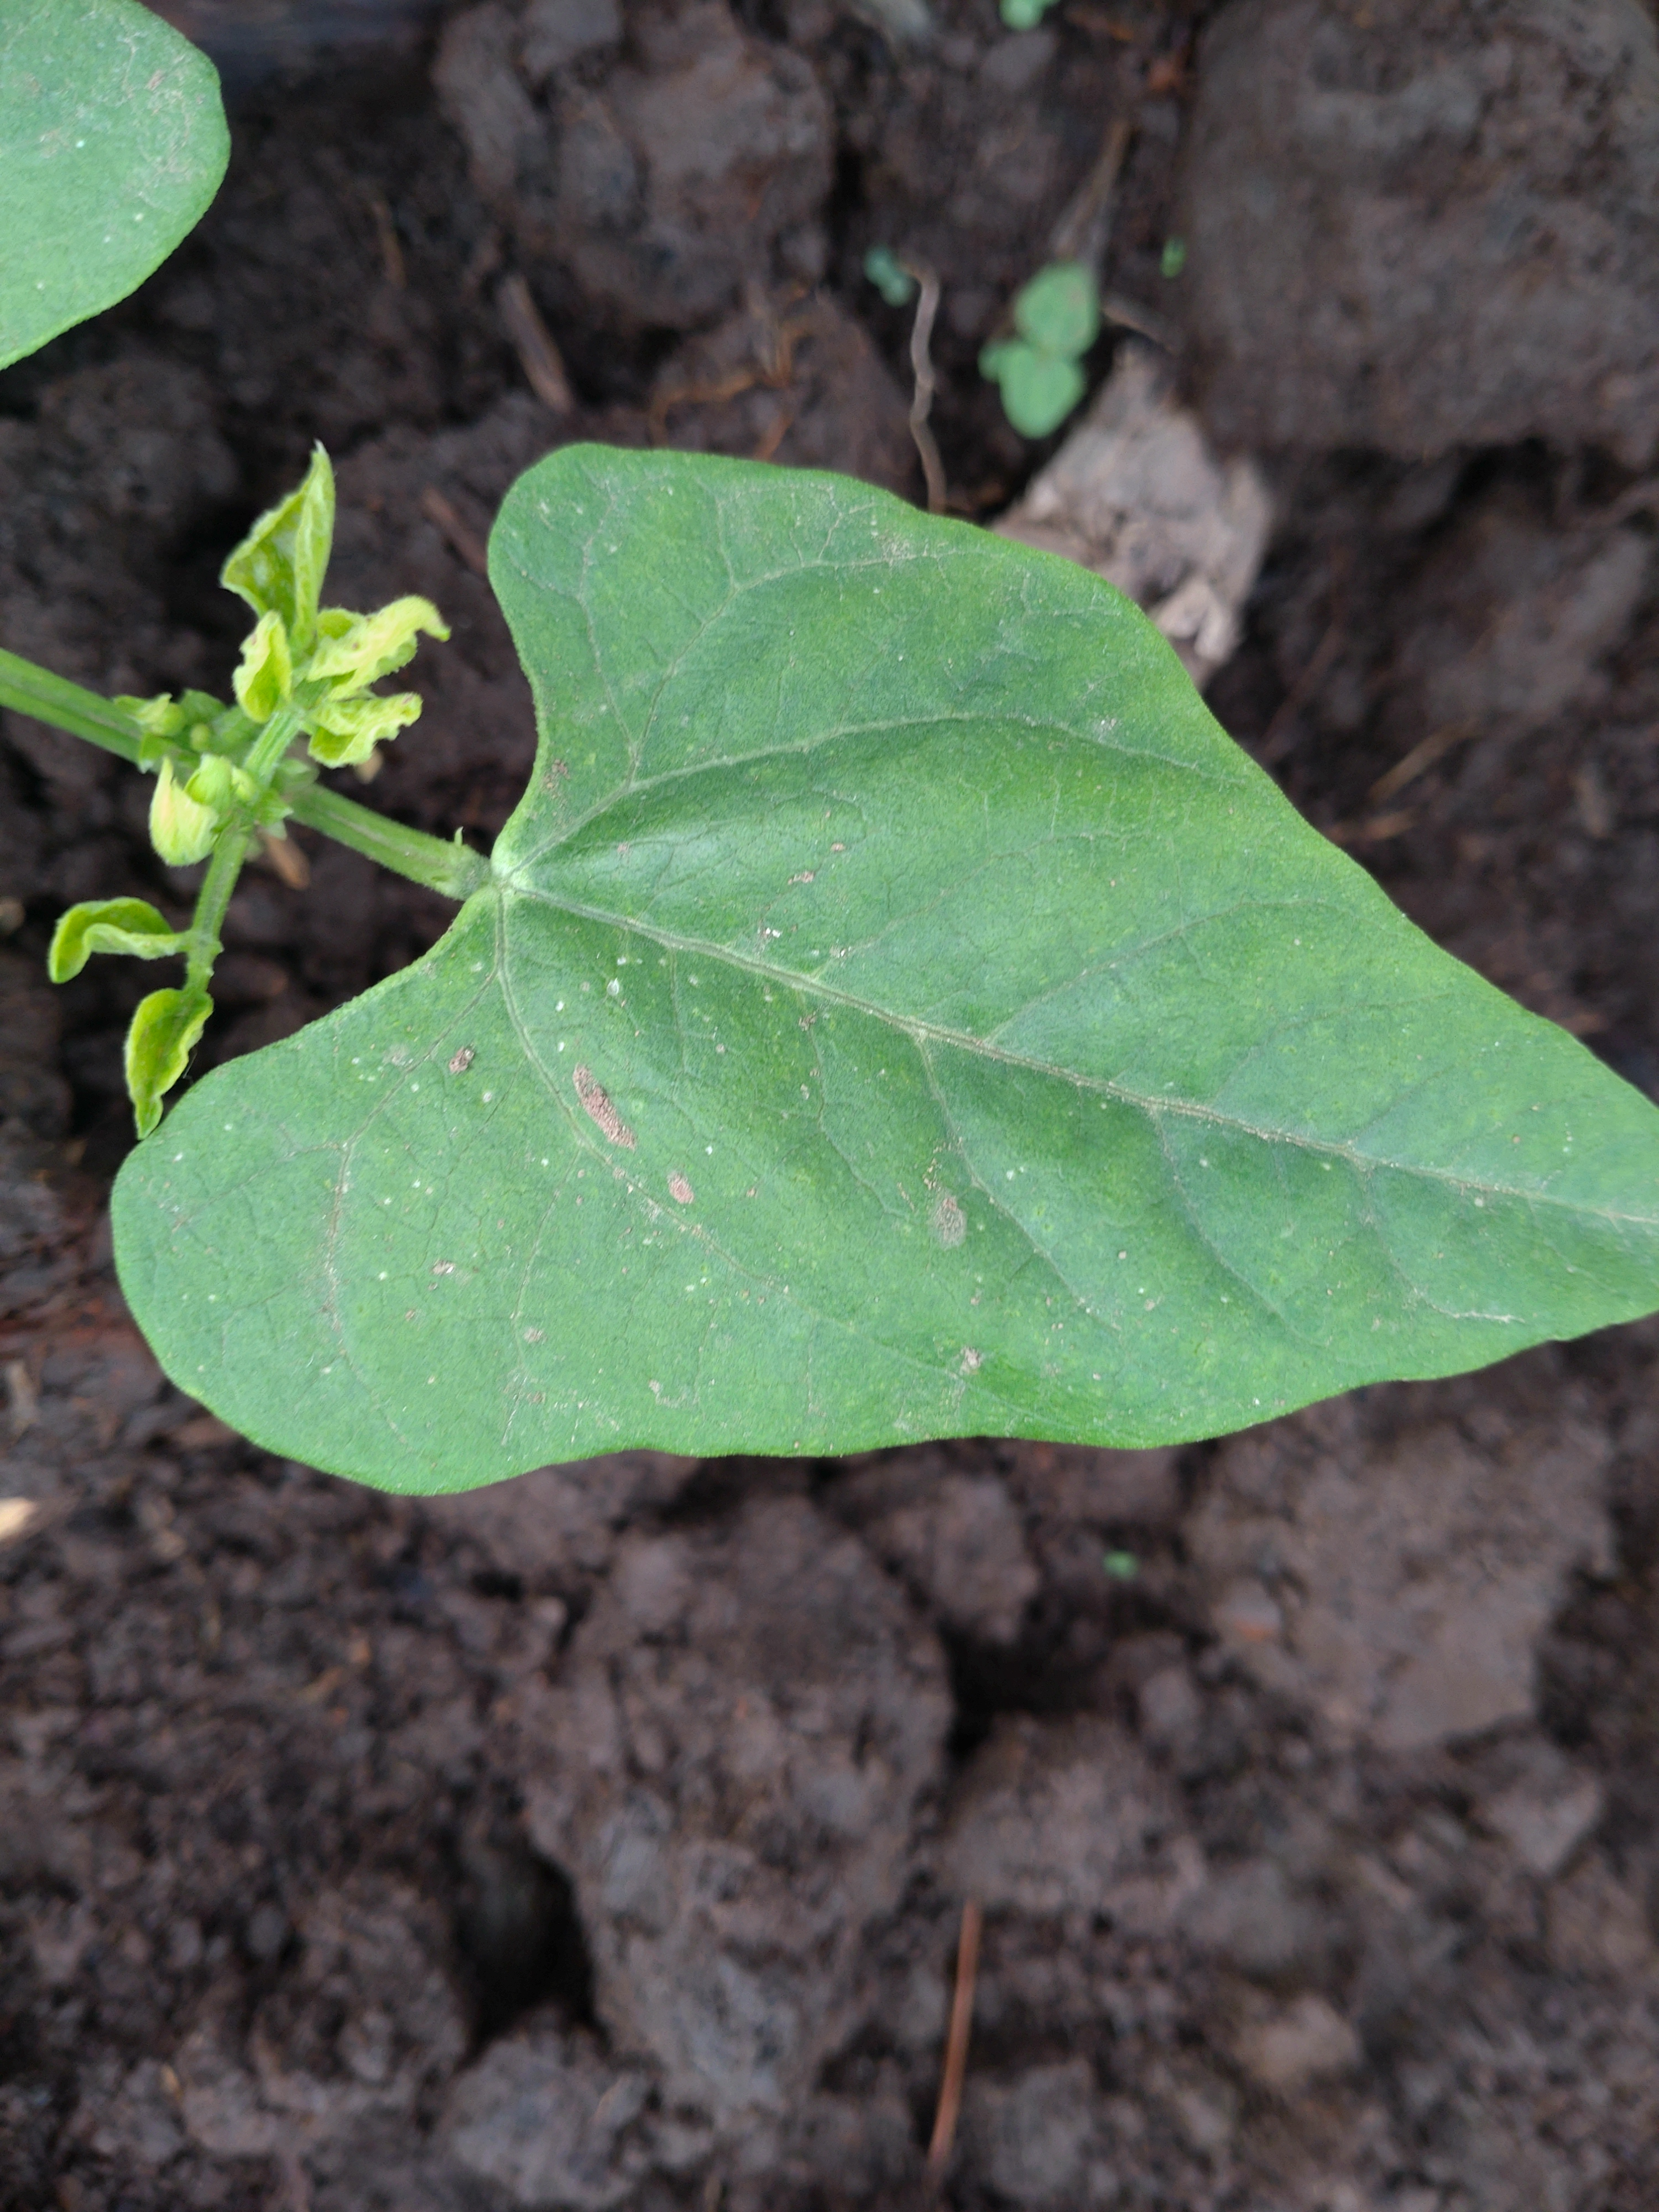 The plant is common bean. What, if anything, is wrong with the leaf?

healthy
